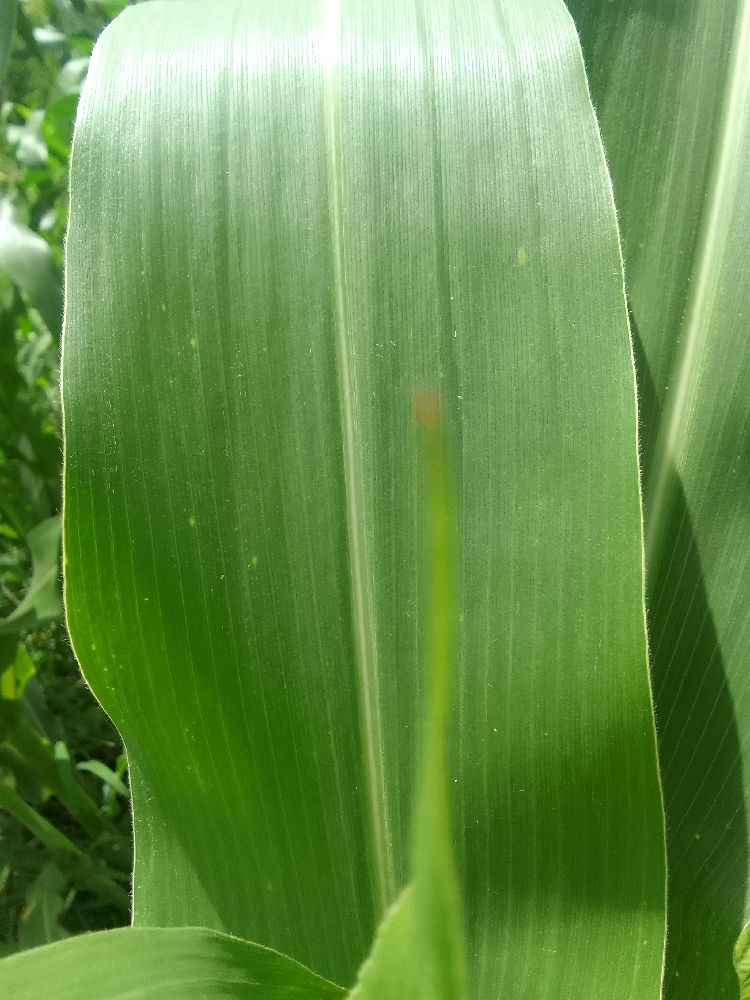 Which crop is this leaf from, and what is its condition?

maize, healthy
